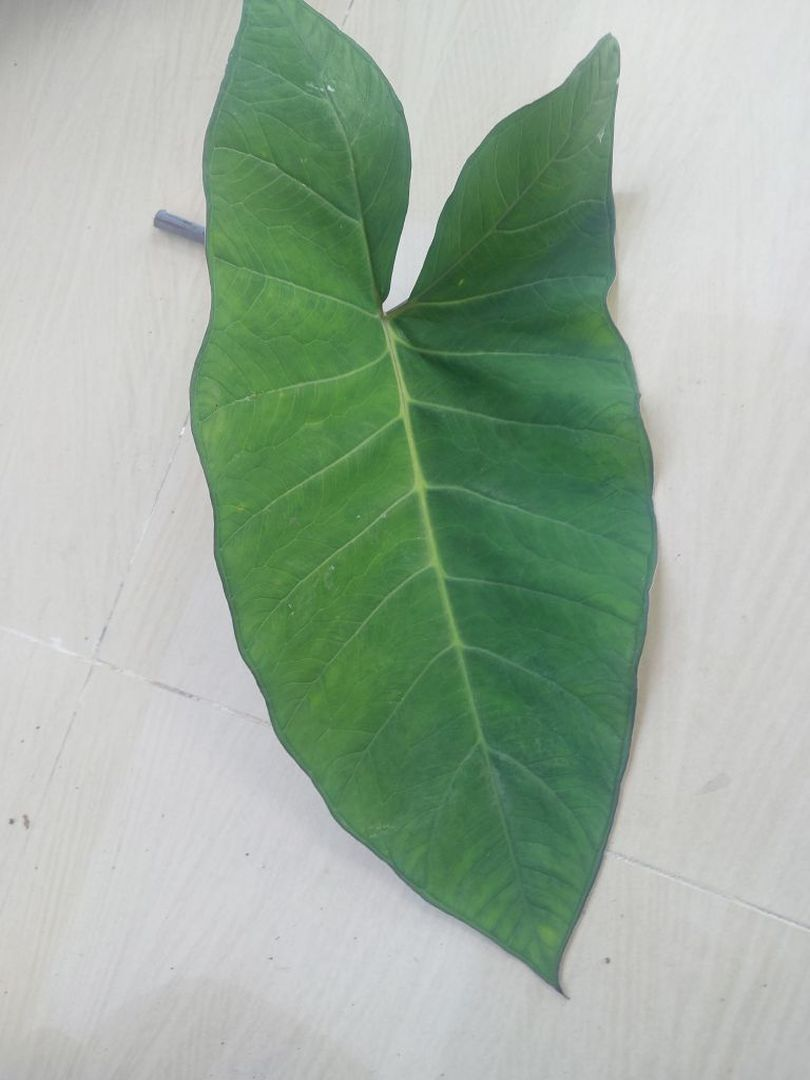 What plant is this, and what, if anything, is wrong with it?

taro, healthy
